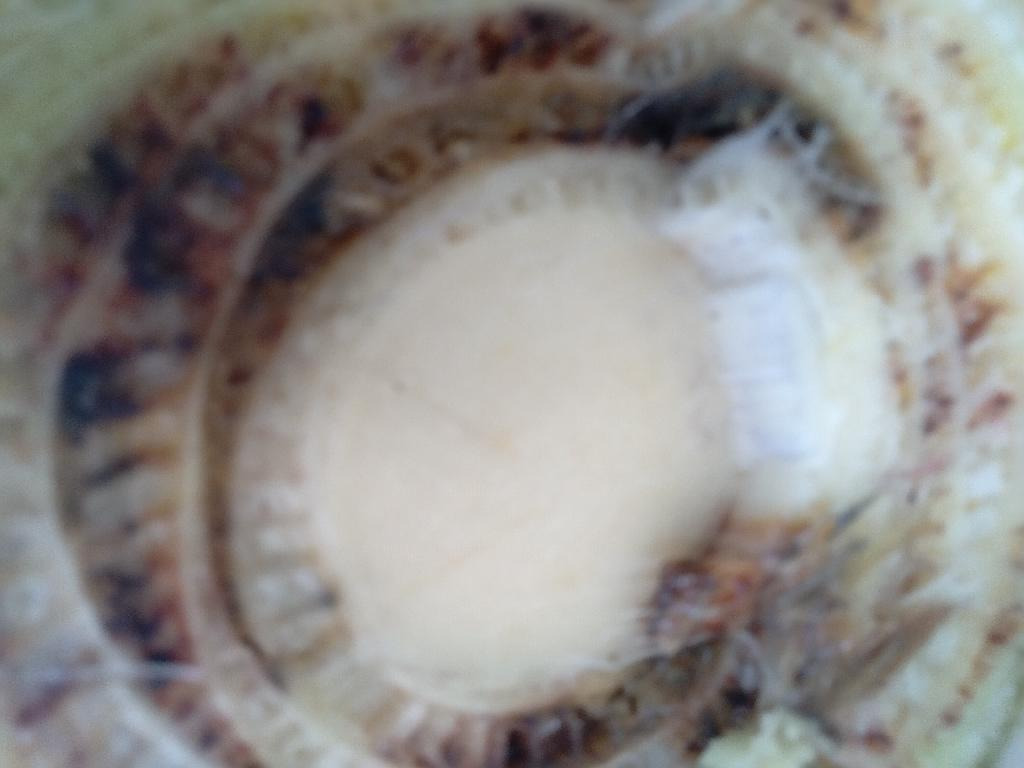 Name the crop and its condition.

banana, fusarium wilt race 1
